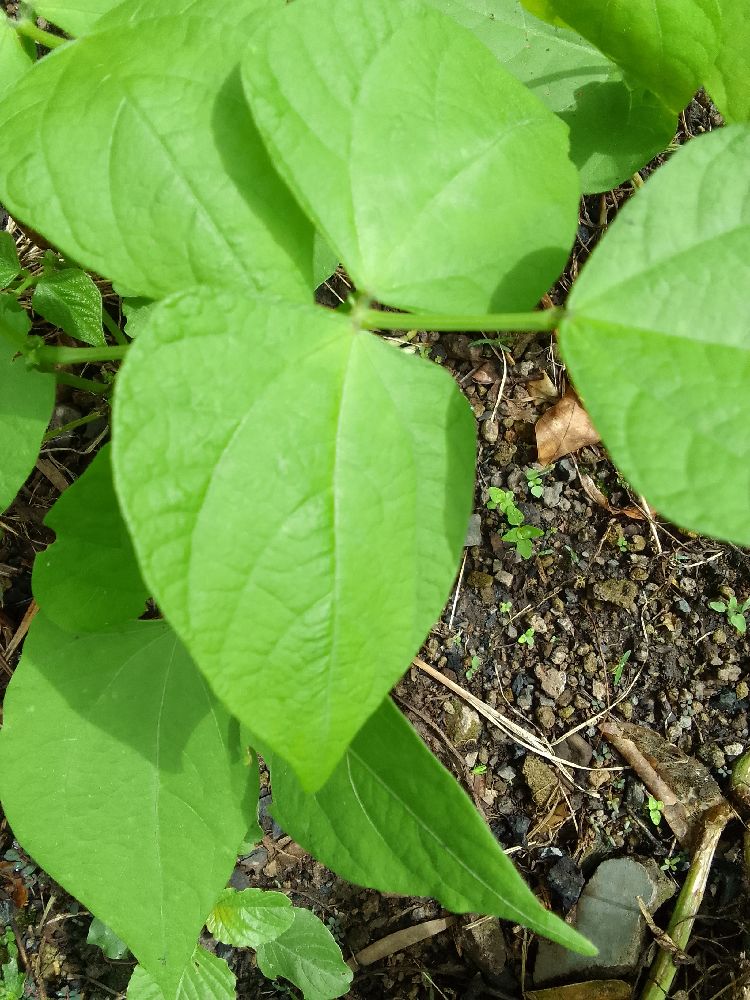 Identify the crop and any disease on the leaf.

common bean, healthy
